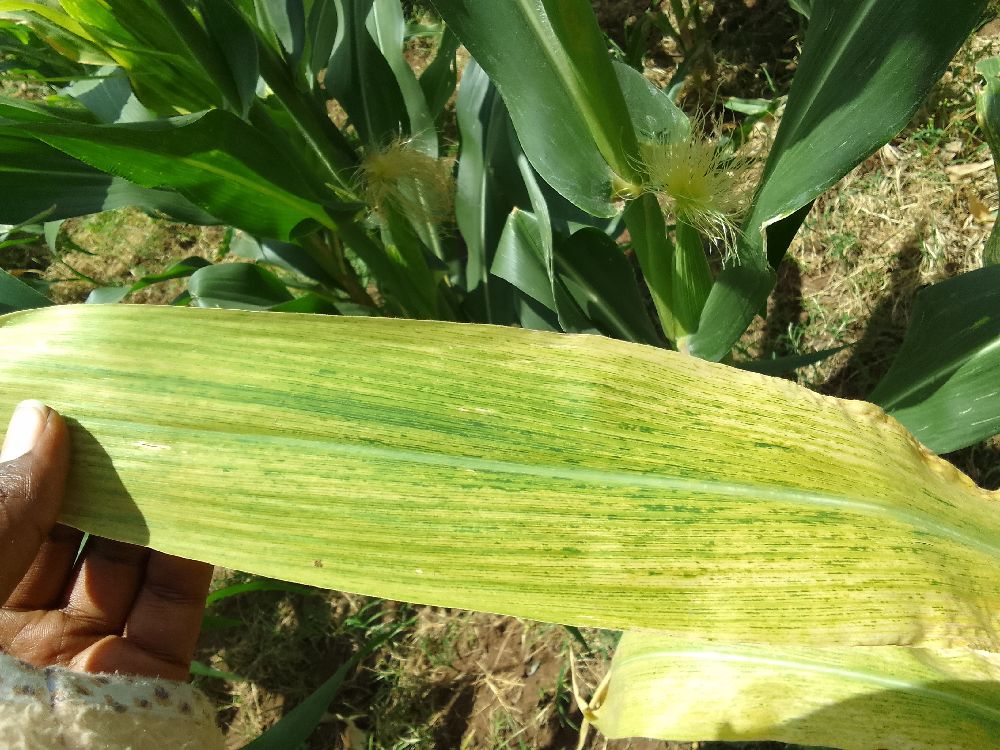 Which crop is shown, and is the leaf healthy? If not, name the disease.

maize, maize lethal necrosis
